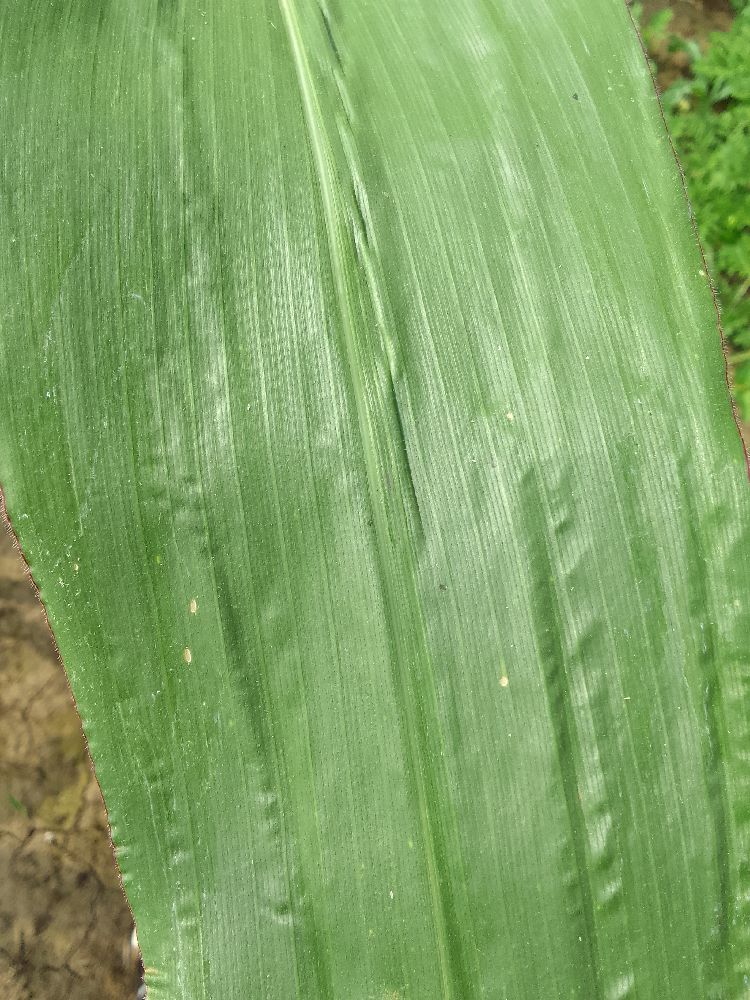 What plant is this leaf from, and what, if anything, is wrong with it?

maize, healthy
